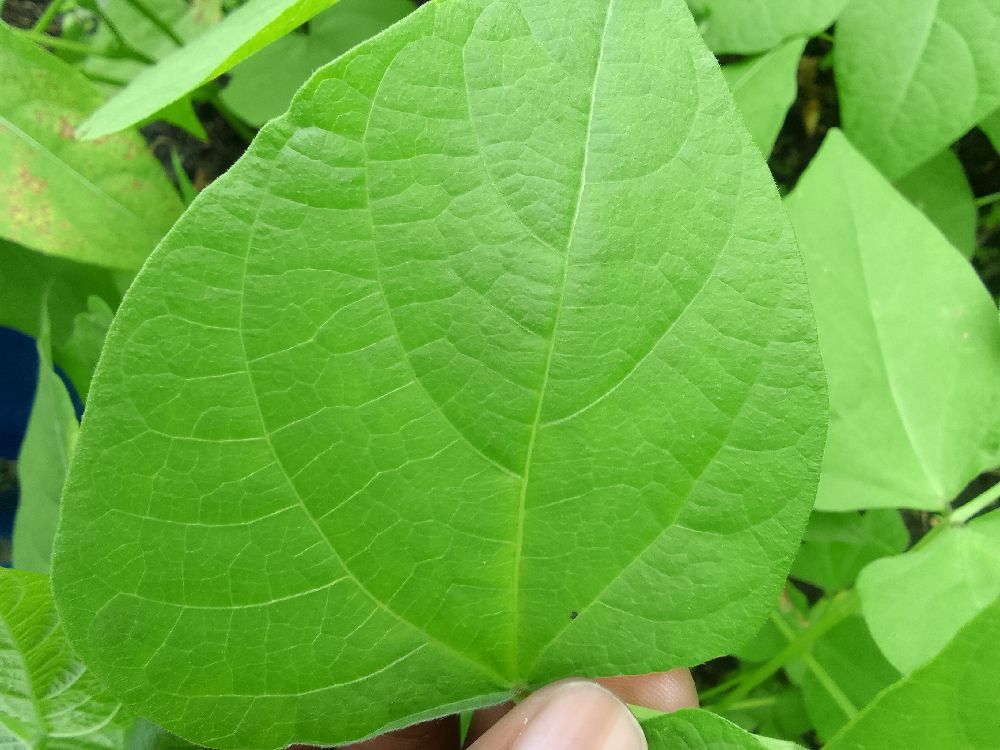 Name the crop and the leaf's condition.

common bean, healthy
